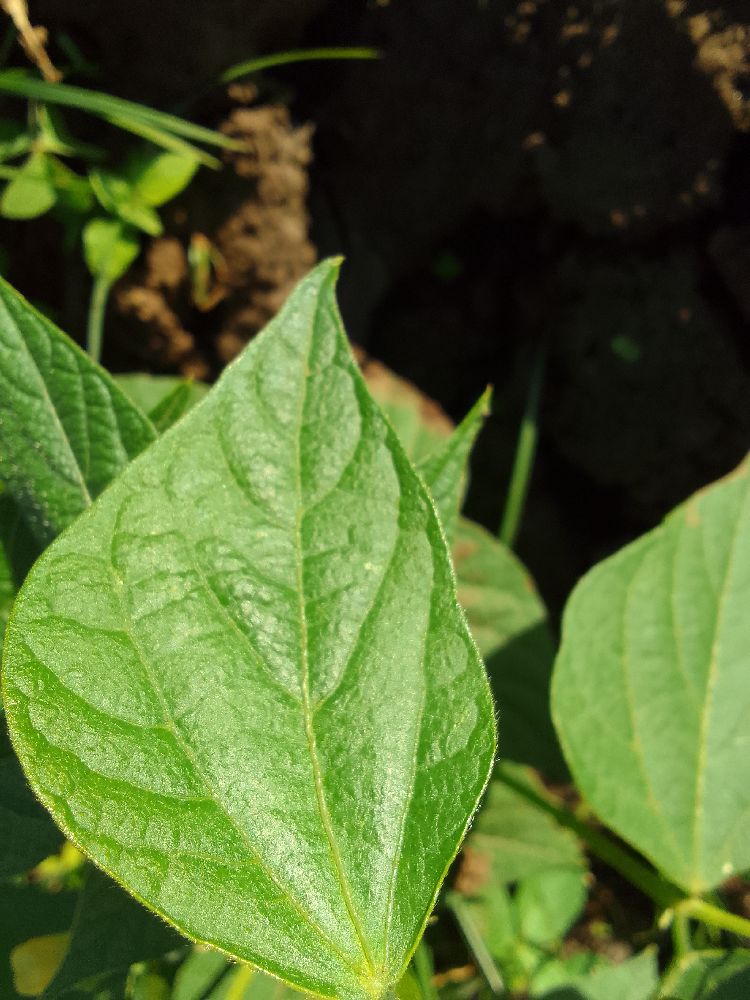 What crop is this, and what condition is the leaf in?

common bean, healthy
